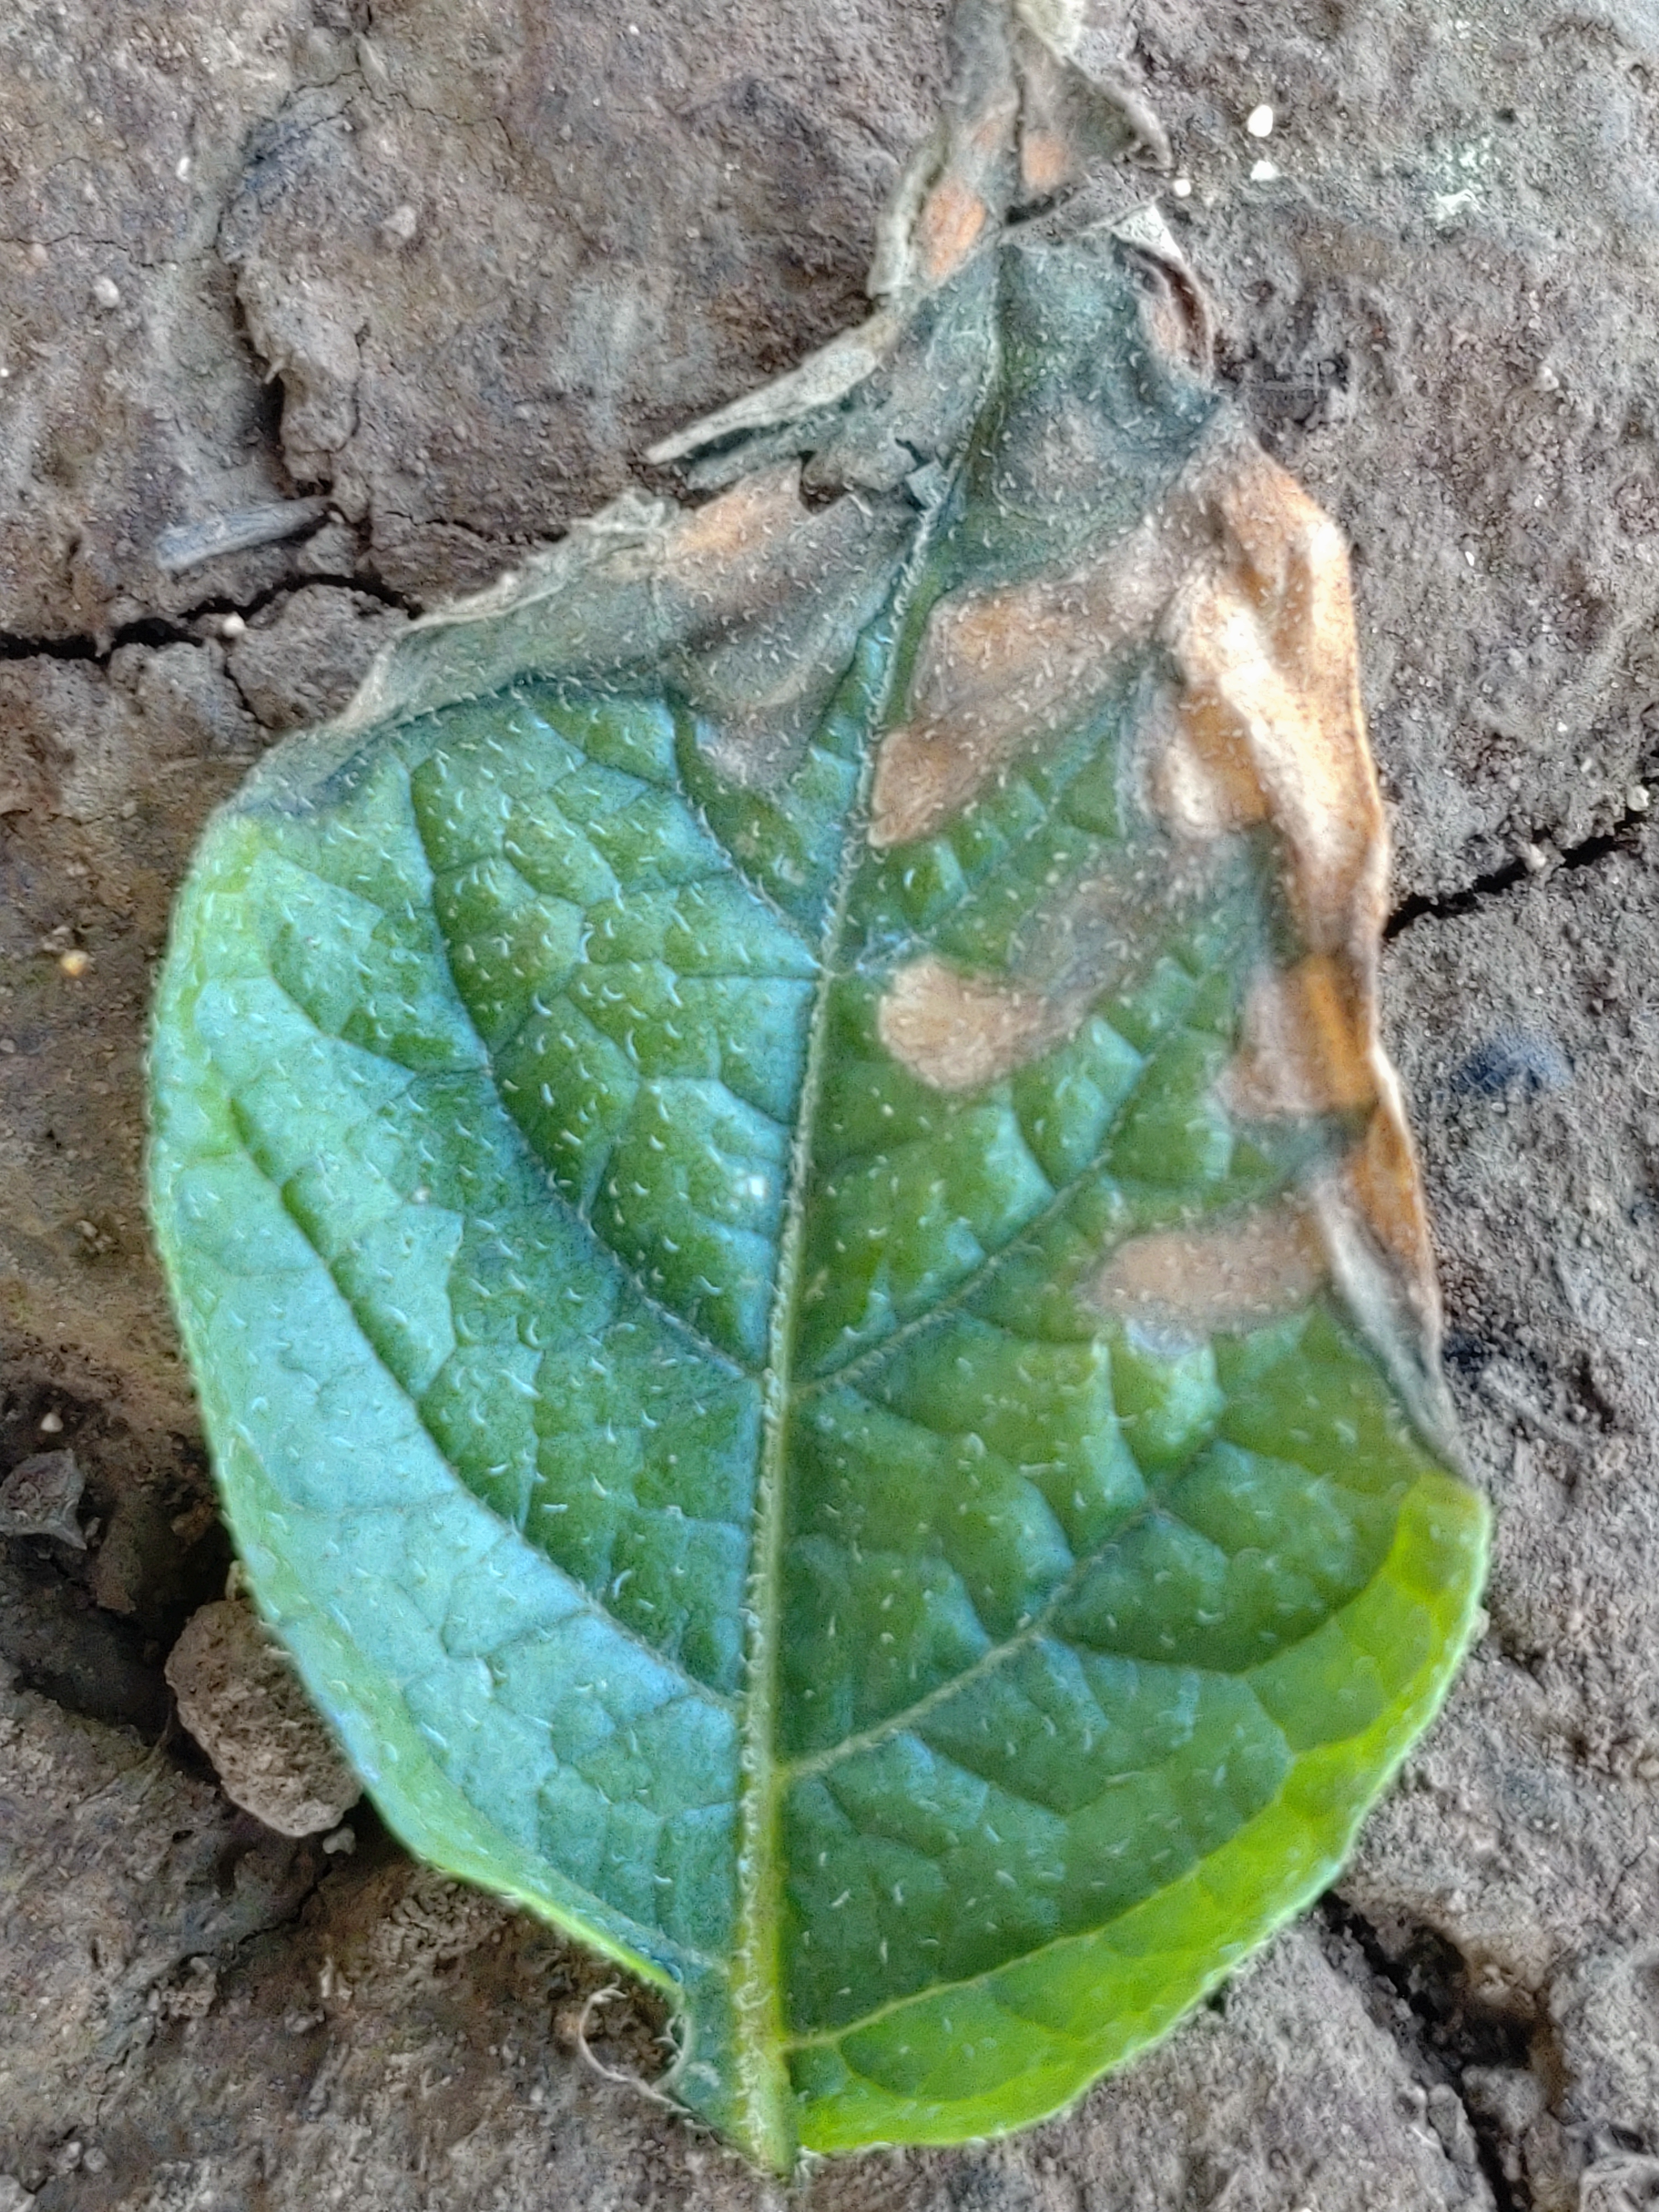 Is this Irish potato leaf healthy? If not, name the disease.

early blight
